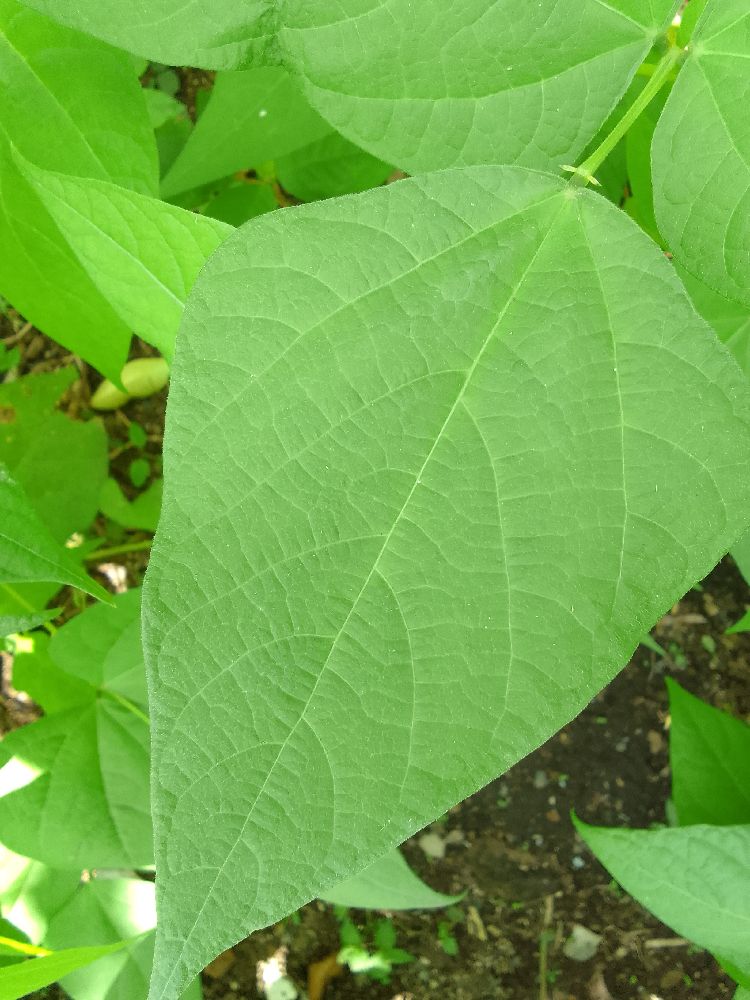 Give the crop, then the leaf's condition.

common bean, healthy
